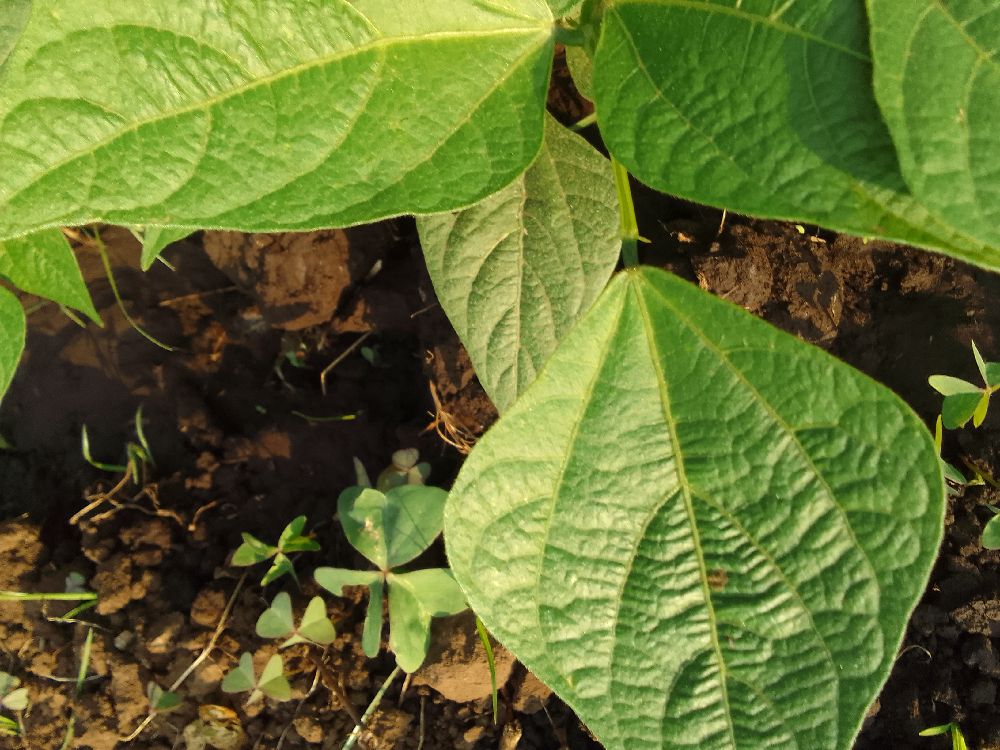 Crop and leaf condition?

common bean, healthy
